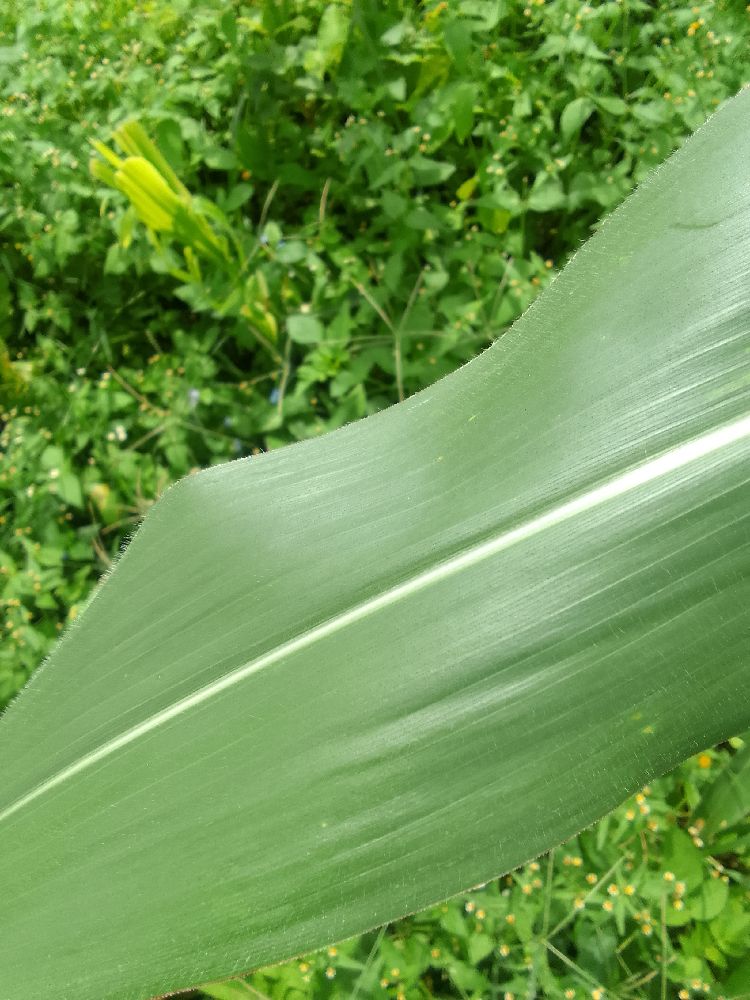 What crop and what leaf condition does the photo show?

maize, healthy
